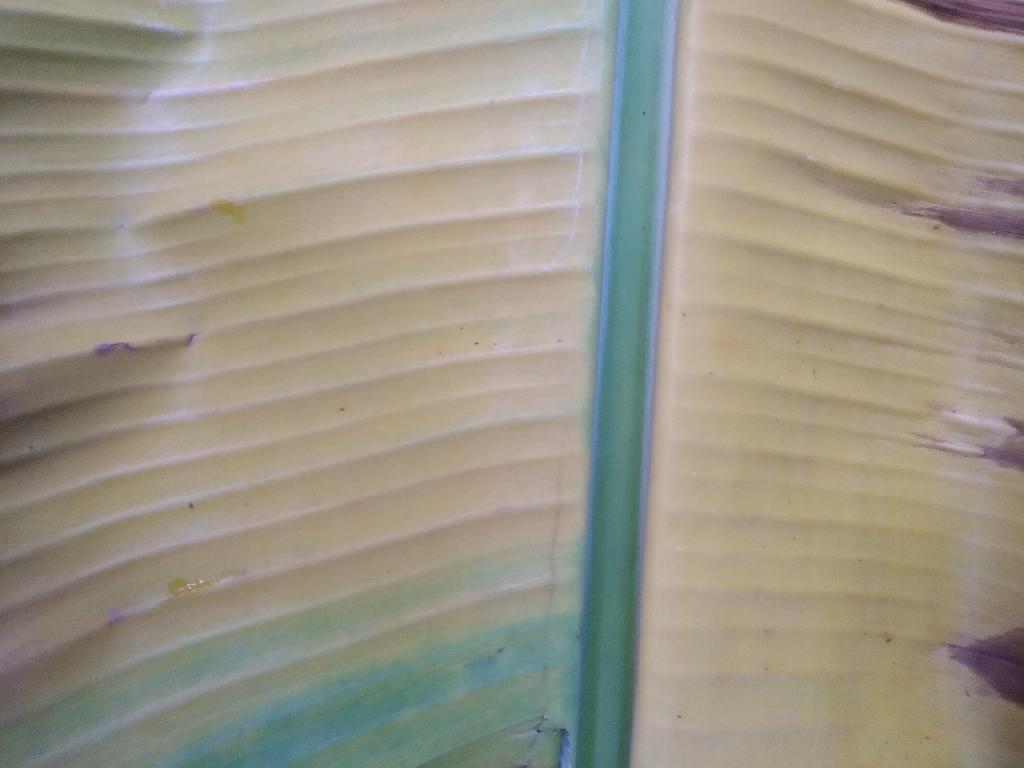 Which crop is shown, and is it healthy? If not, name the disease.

banana, fusarium wilt race 1
